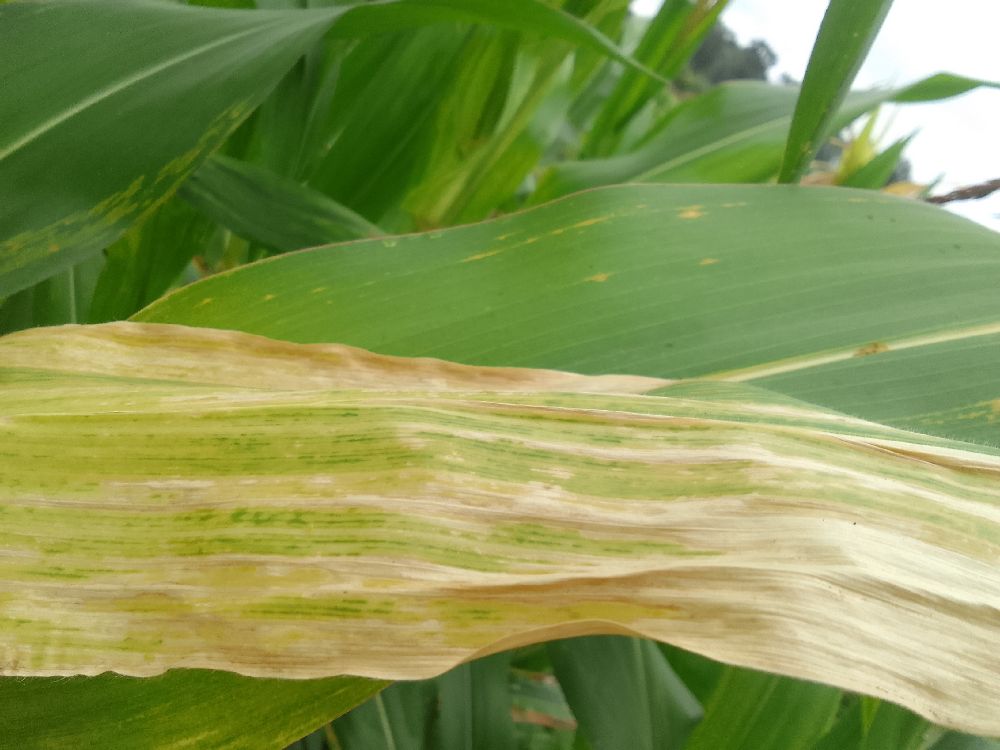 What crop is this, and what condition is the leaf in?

maize, maize lethal necrosis
